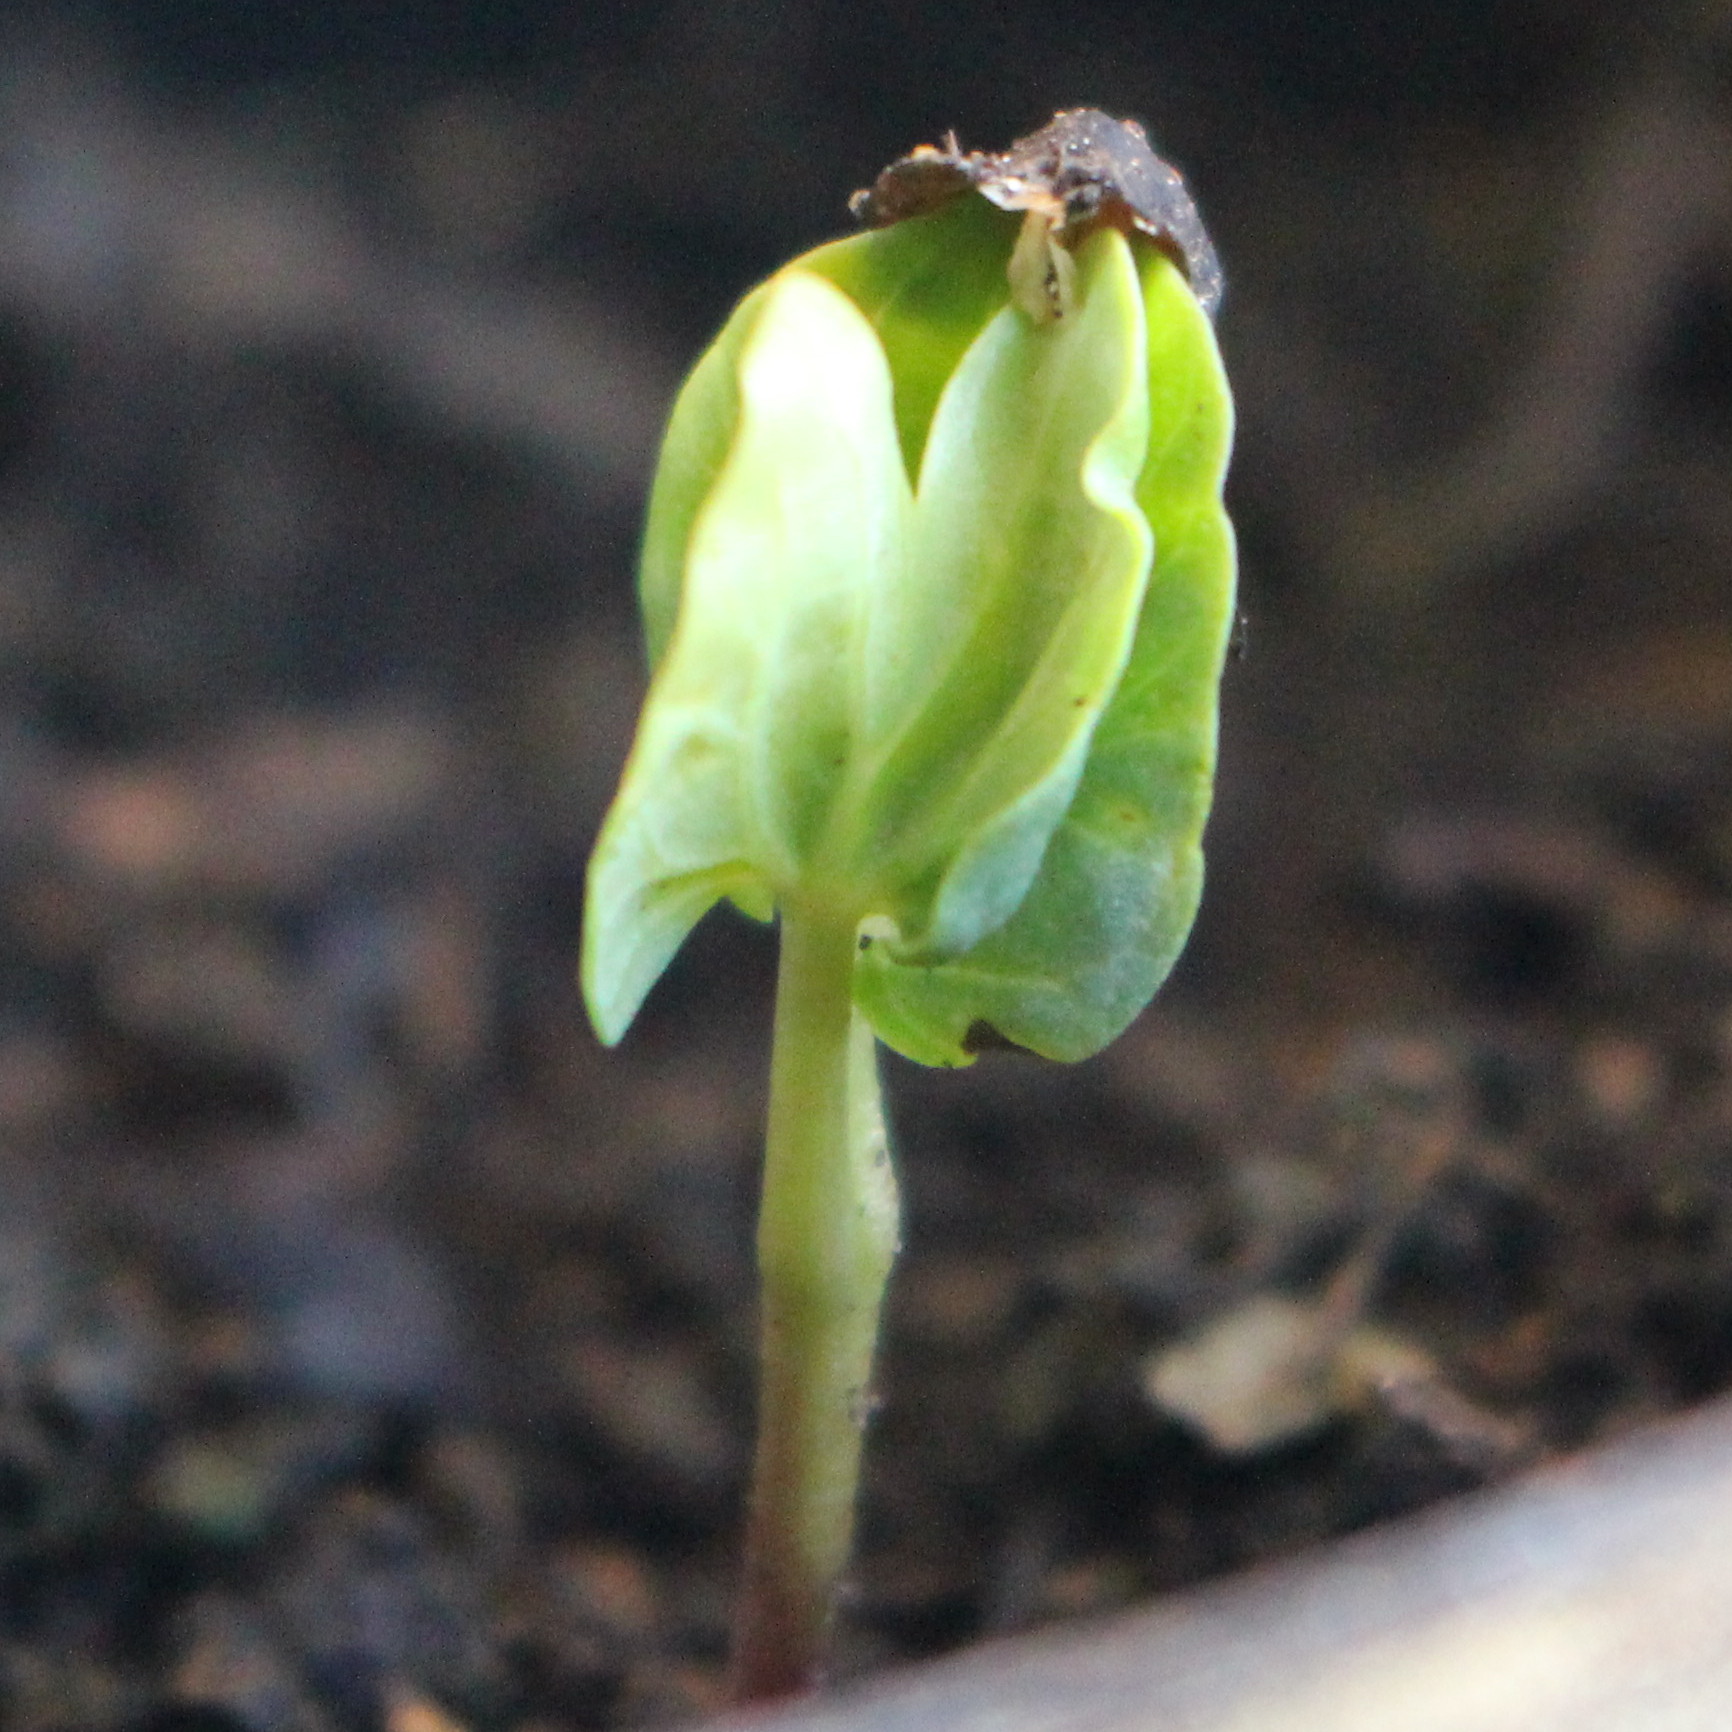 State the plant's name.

Convolvulus arvensis
